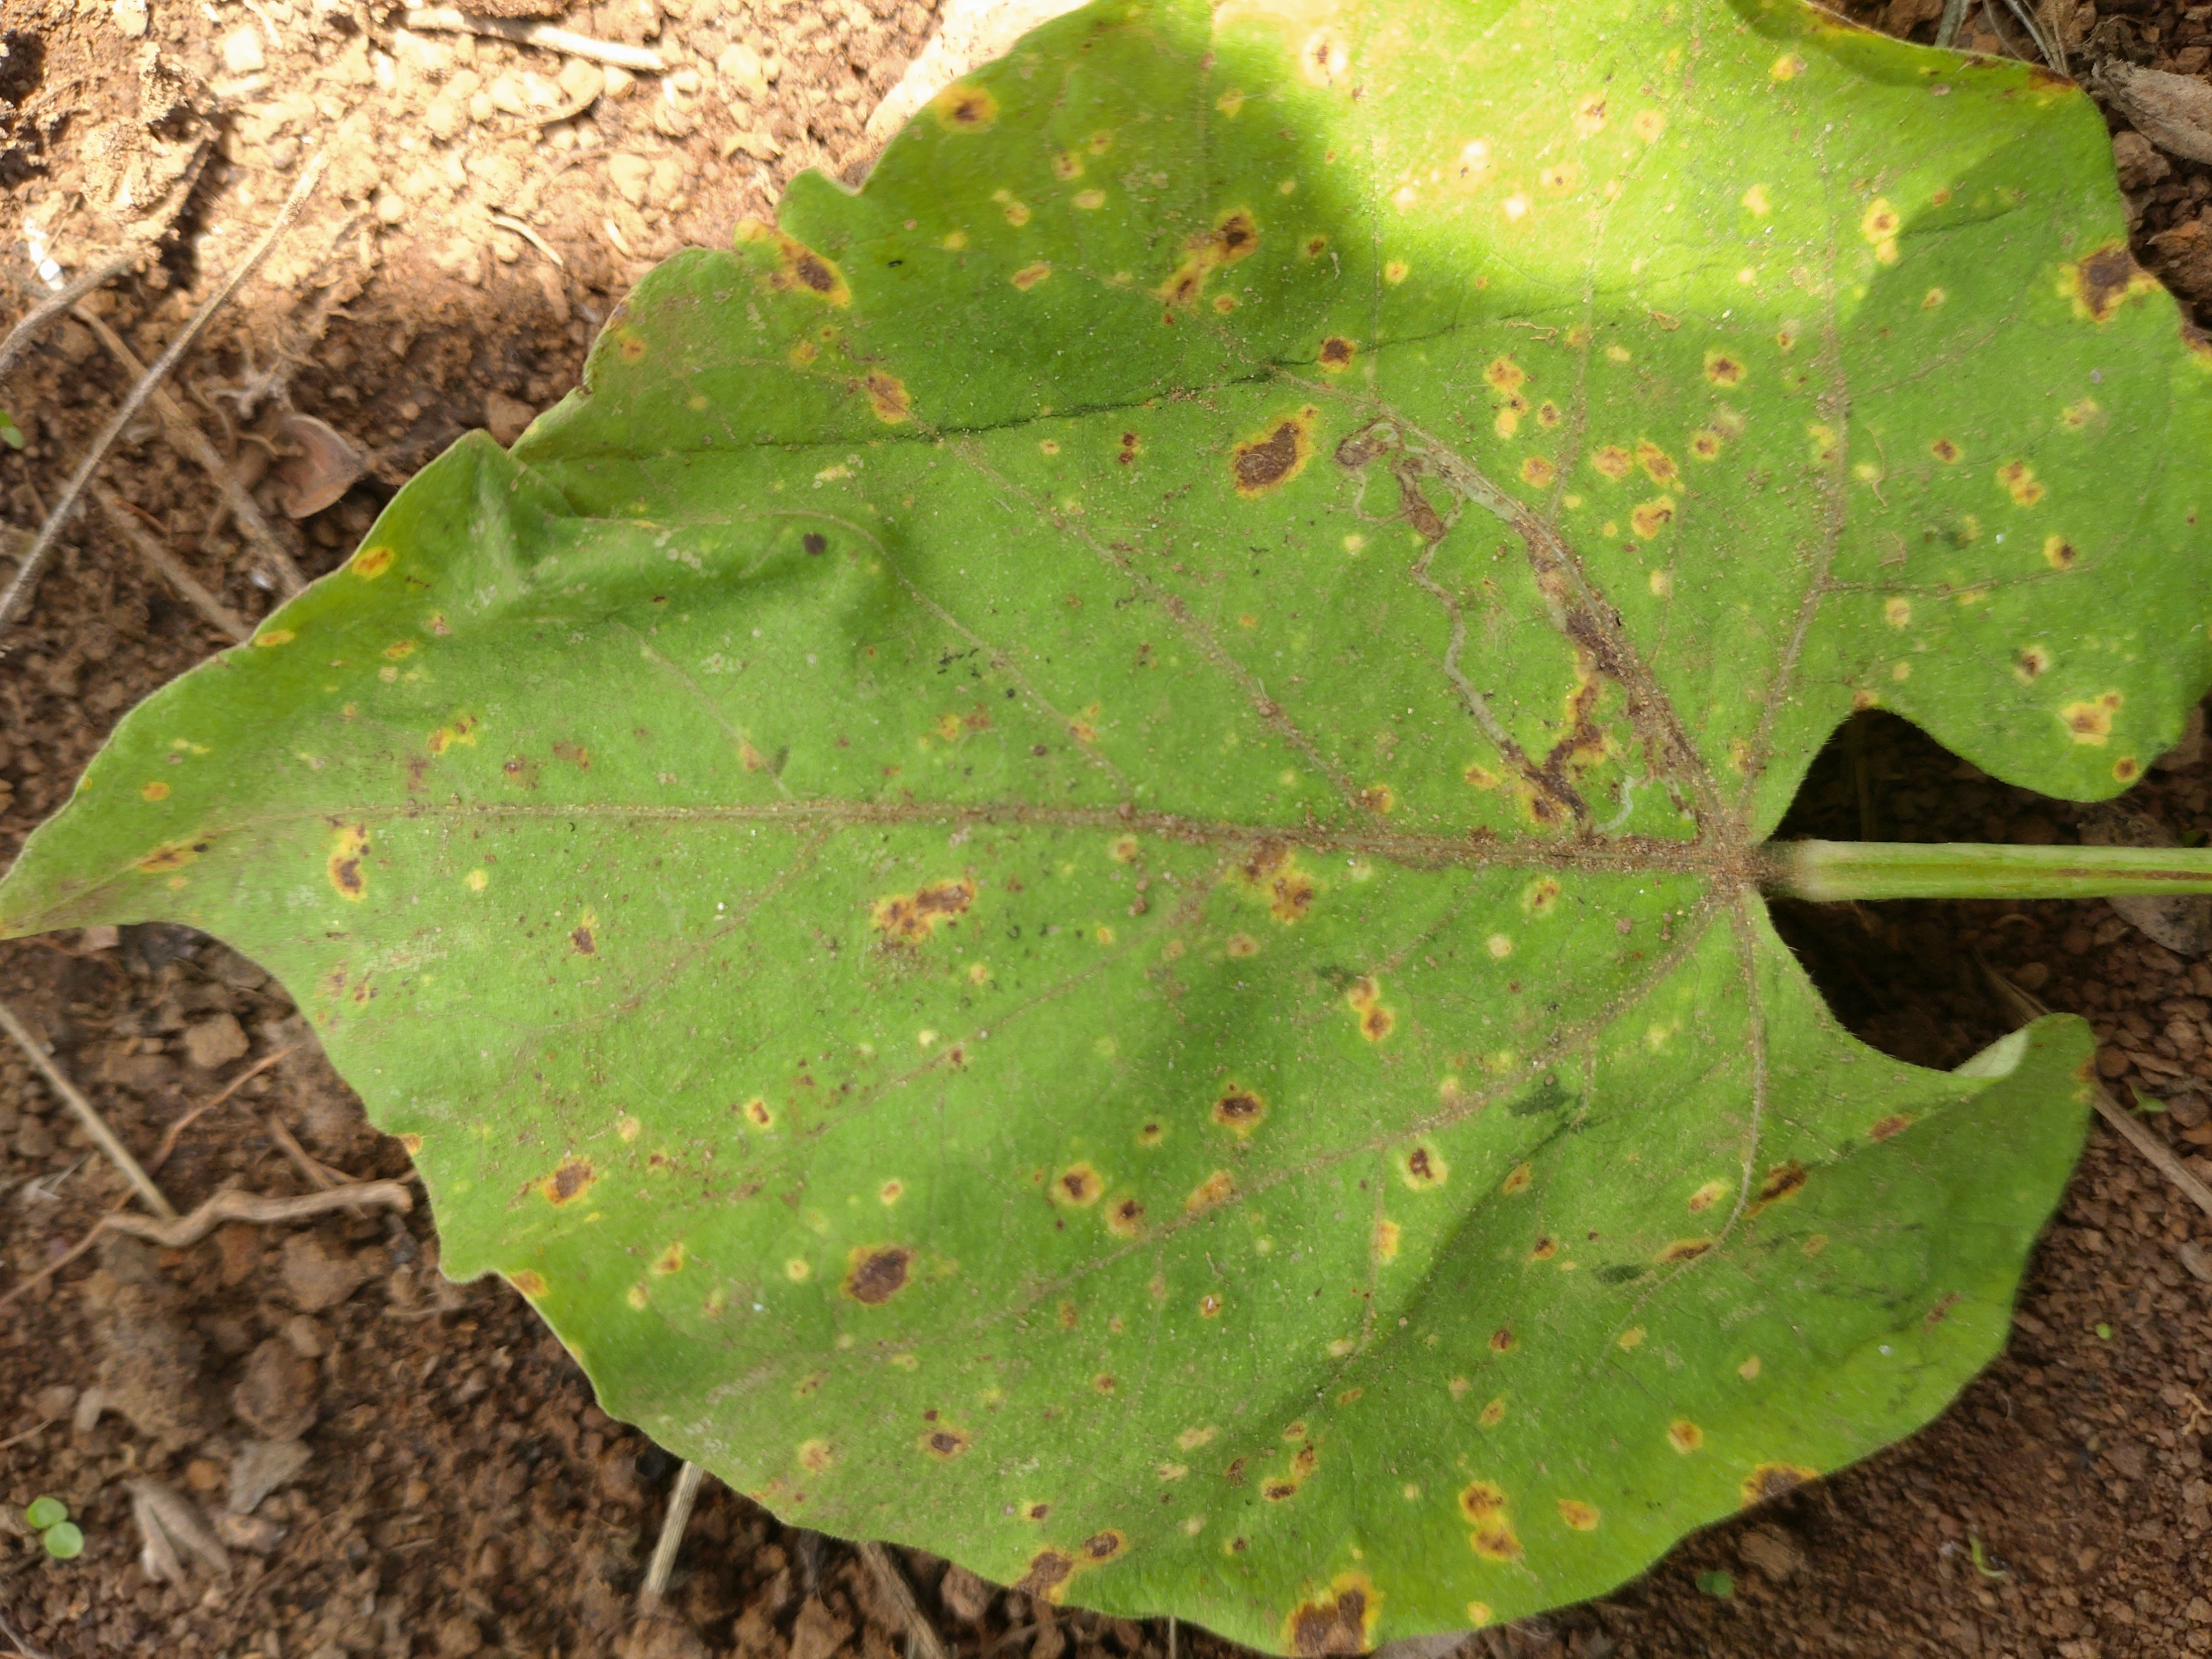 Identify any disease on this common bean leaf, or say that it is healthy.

rust
